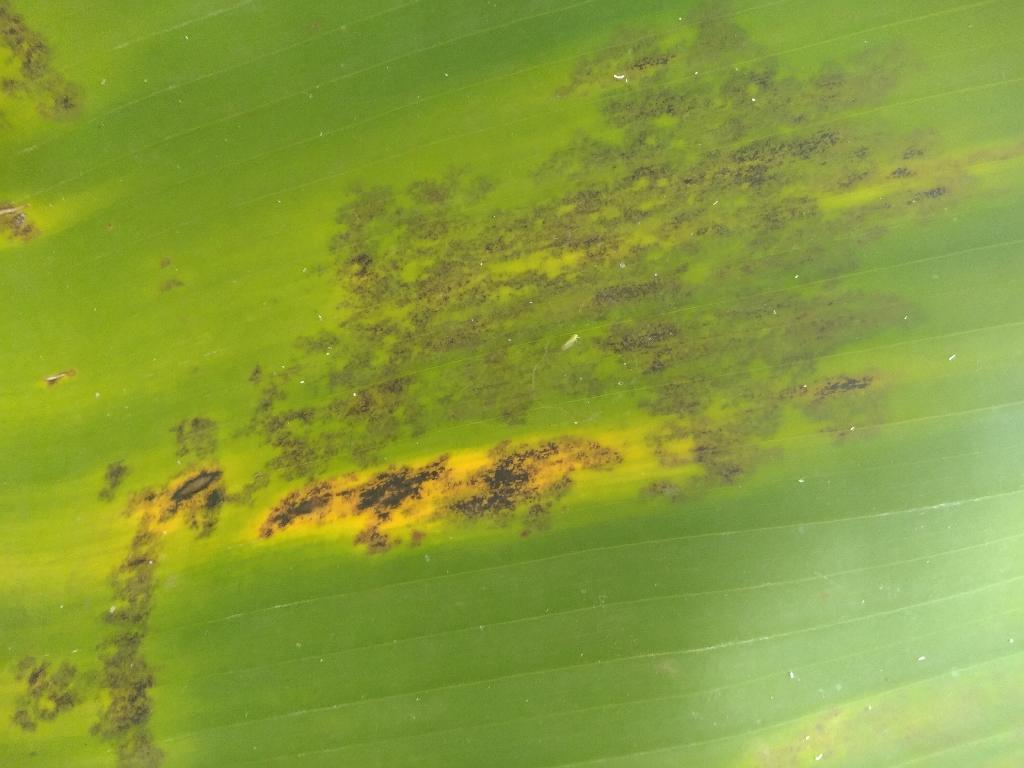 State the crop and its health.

banana, black sigatoka
